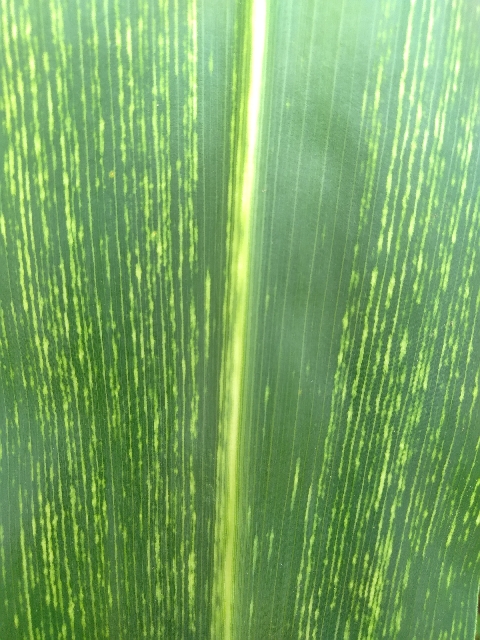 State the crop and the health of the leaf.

maize, maize streak virus
